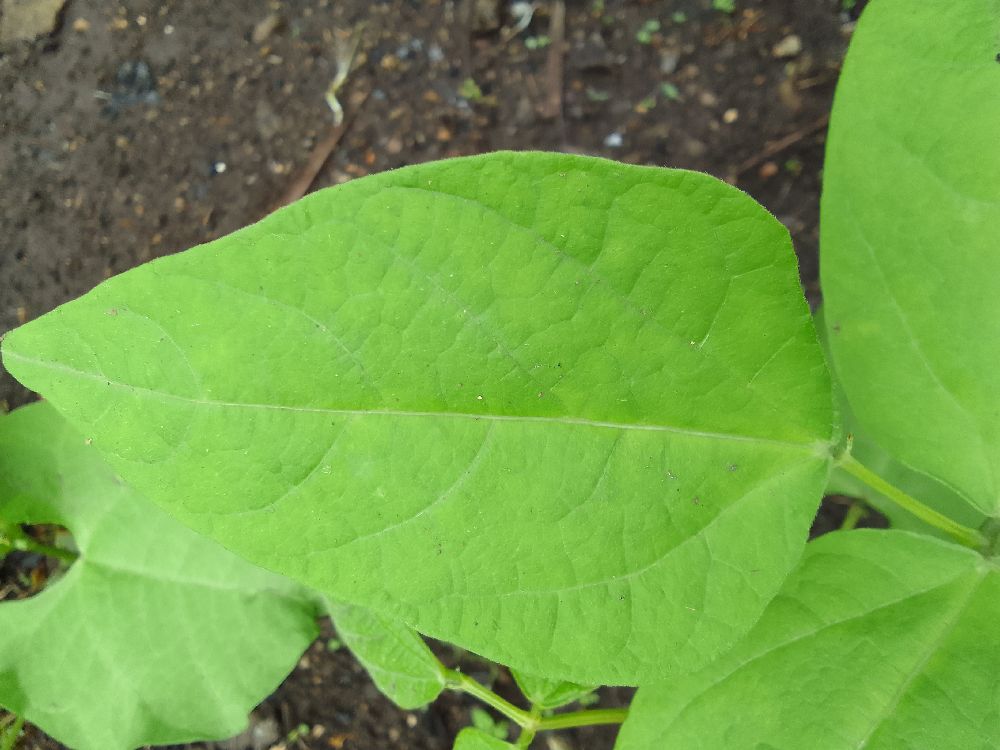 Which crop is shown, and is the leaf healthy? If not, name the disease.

common bean, healthy
